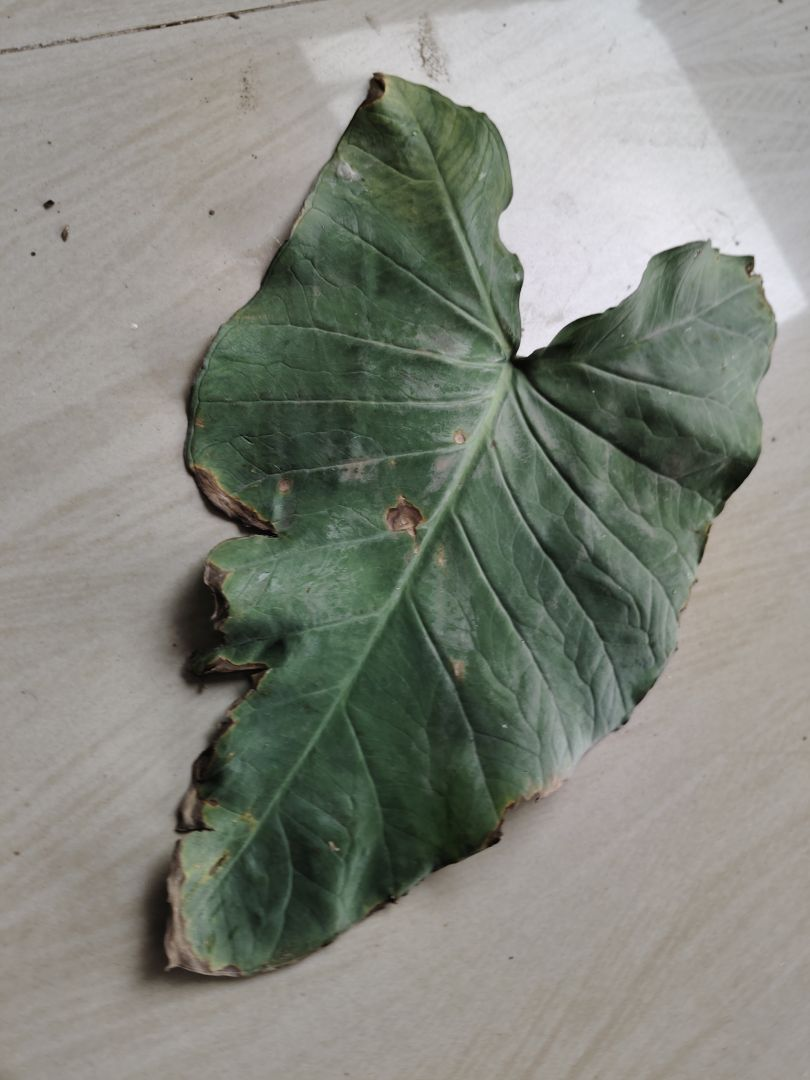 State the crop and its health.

taro, leaf blight
